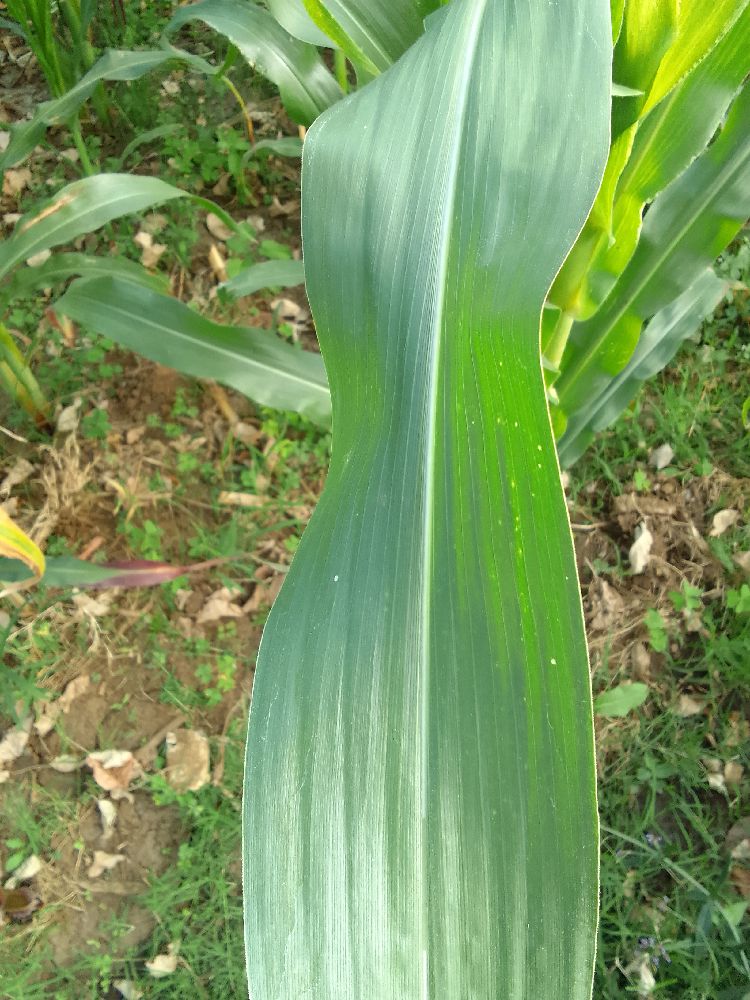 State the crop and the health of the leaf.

maize, healthy
